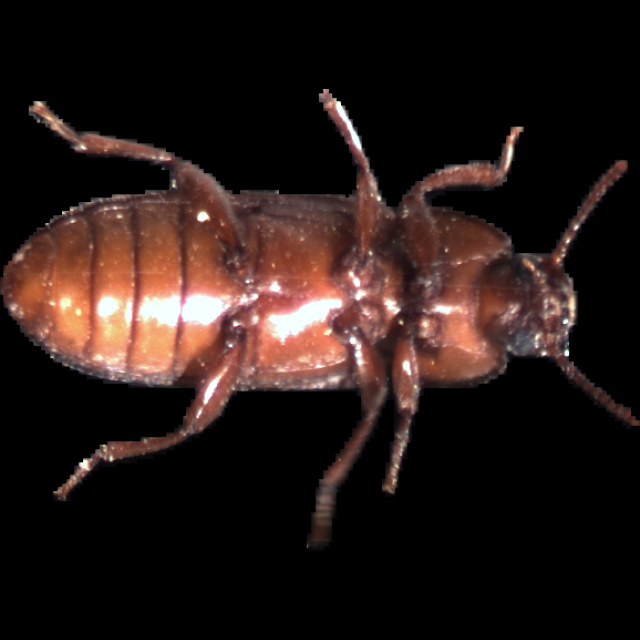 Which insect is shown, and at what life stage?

mealworm beetle
